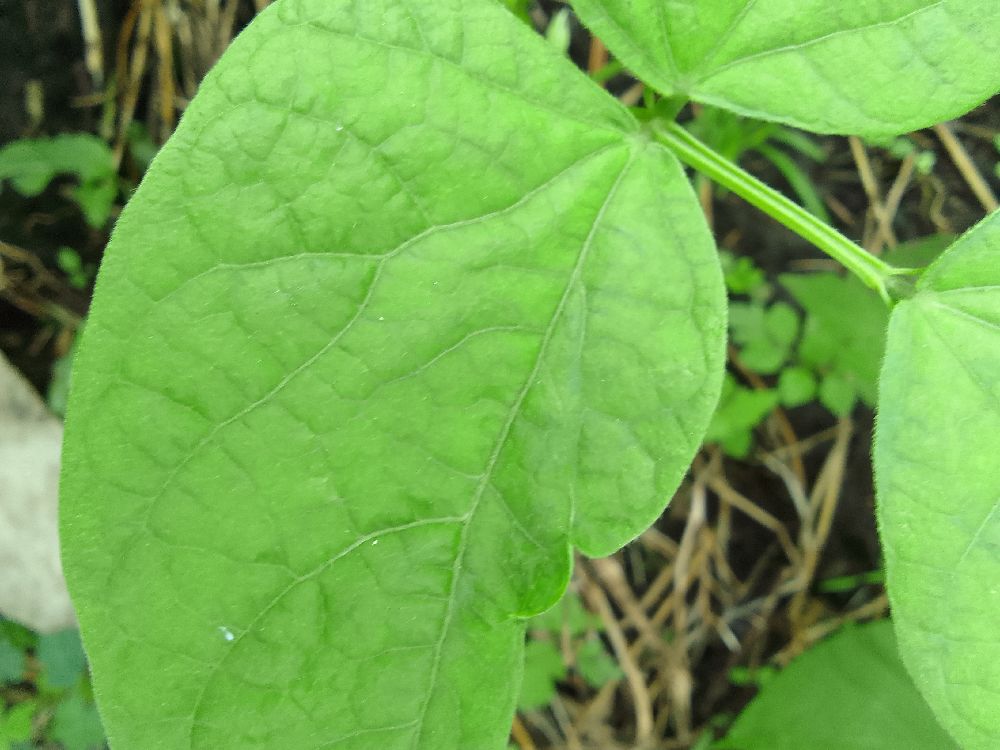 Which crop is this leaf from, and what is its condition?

common bean, healthy
